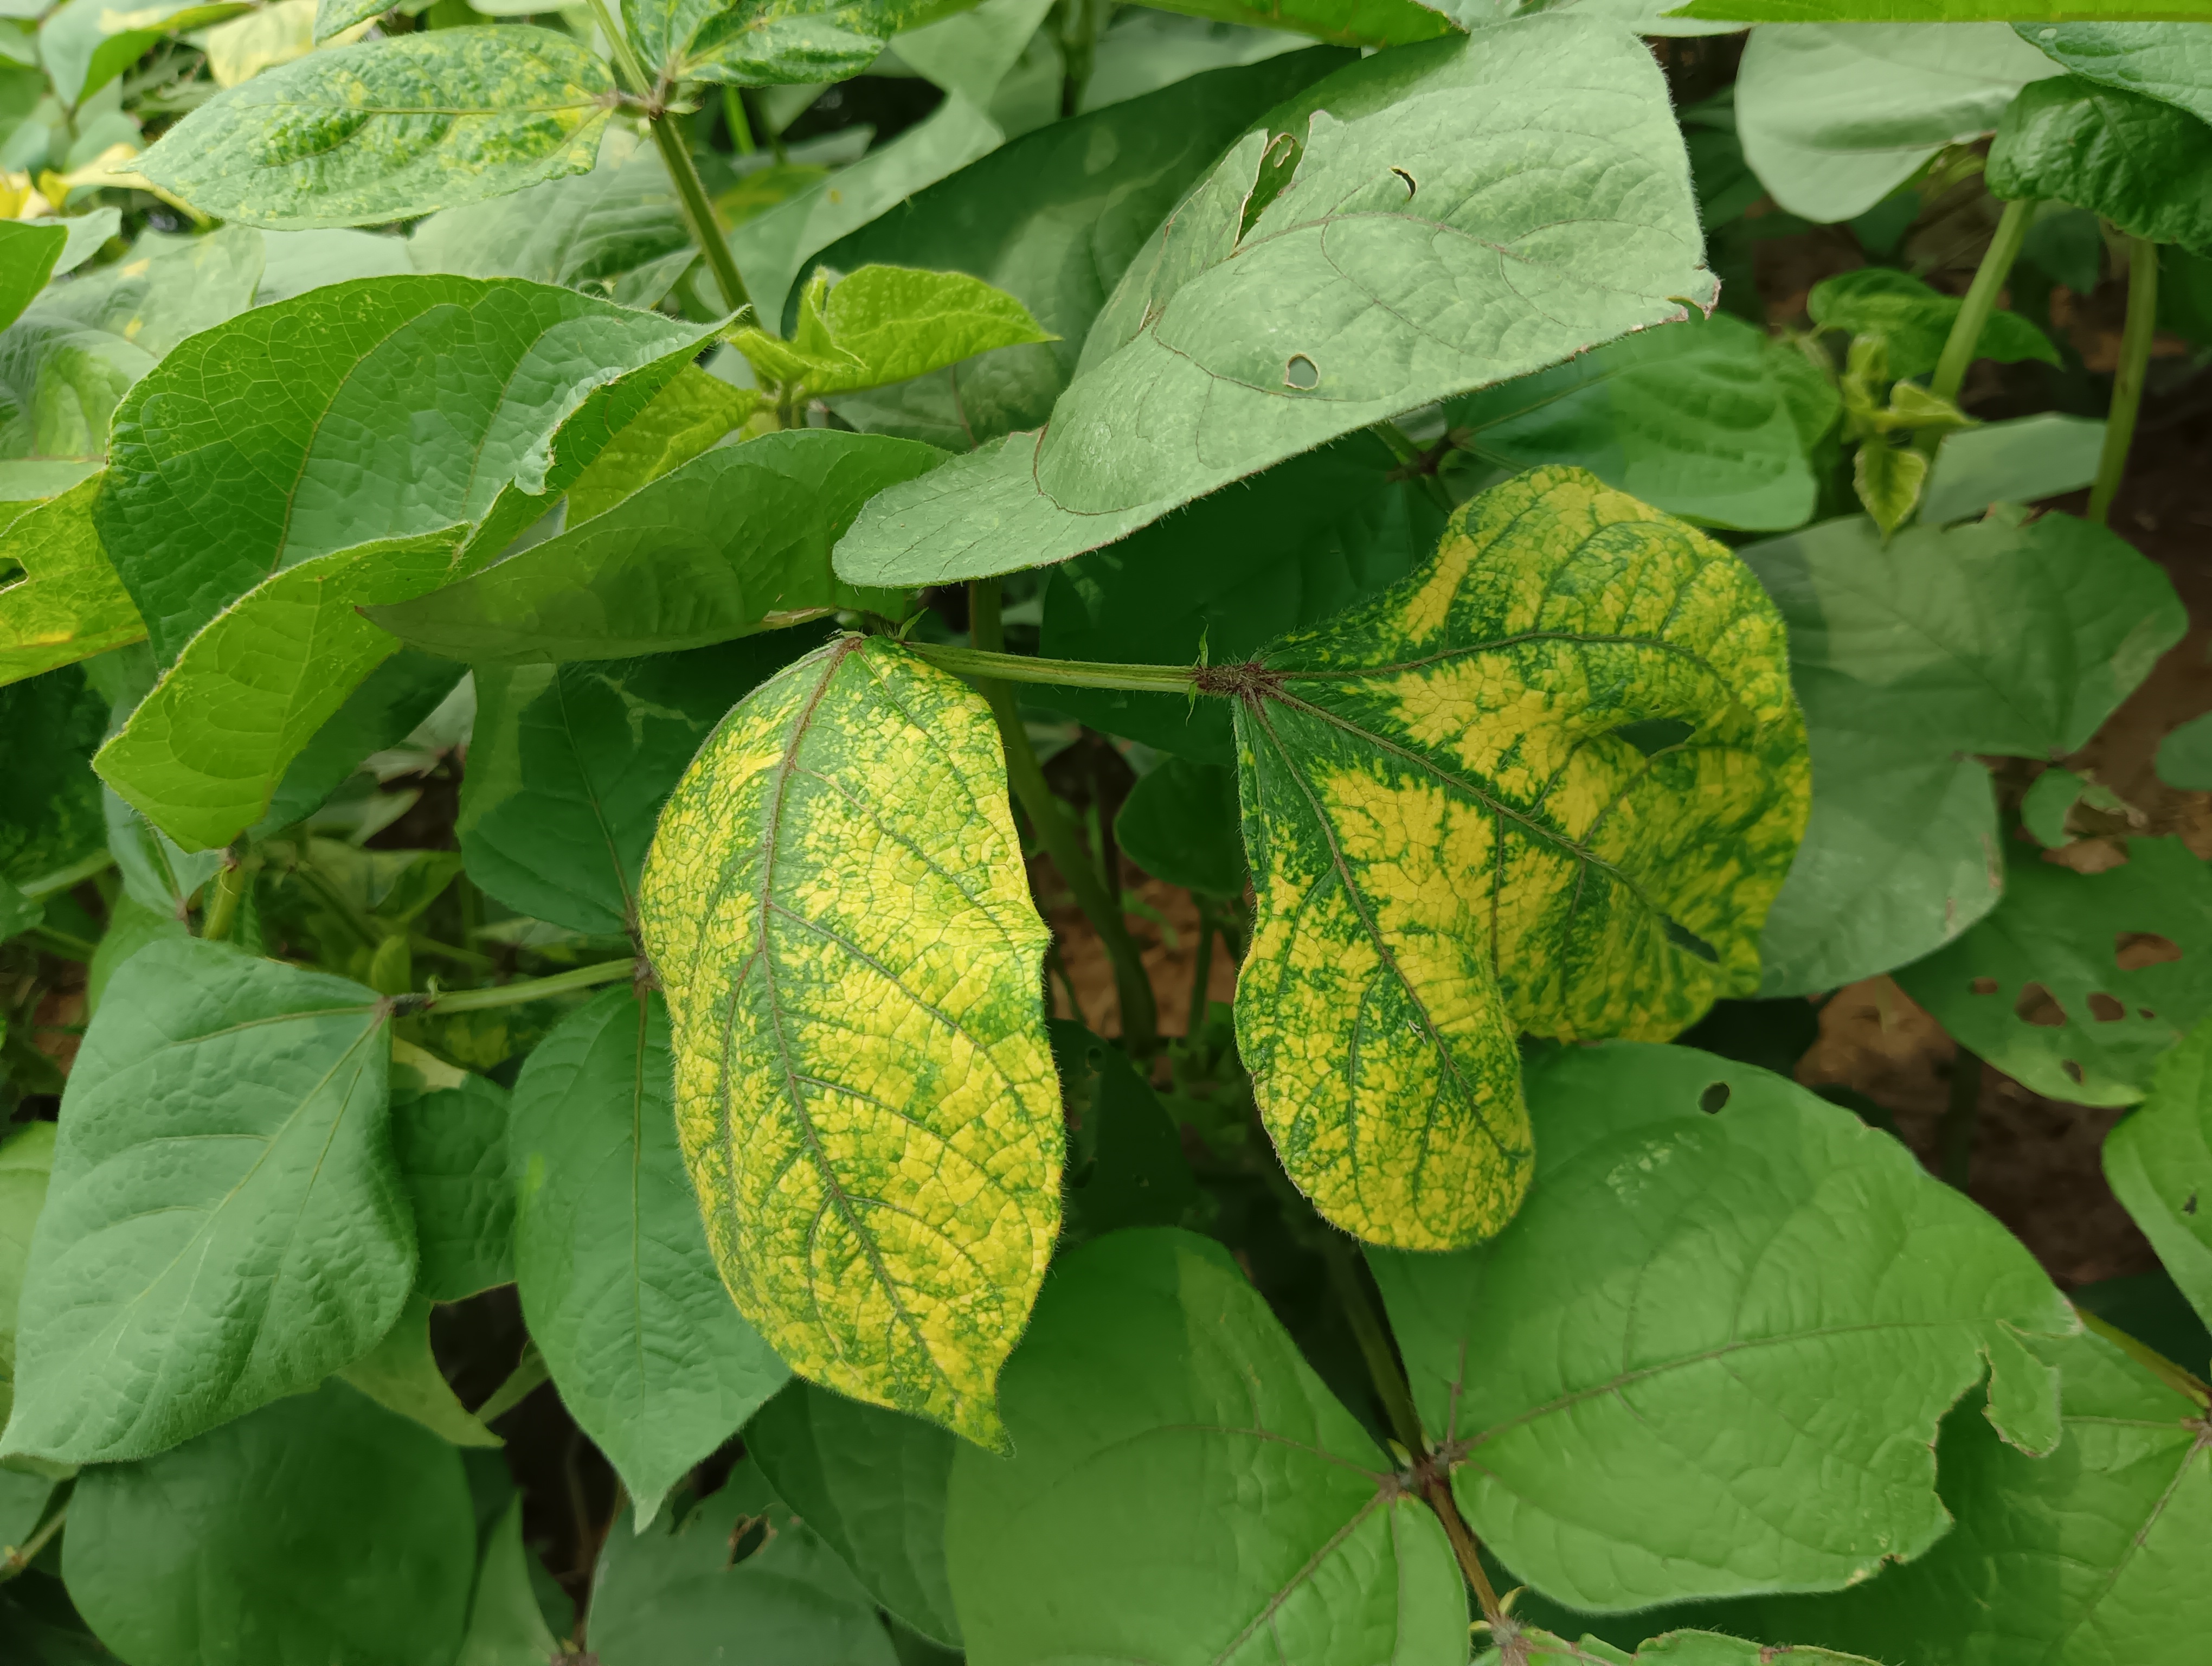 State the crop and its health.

mungbean, yellow mosaic
